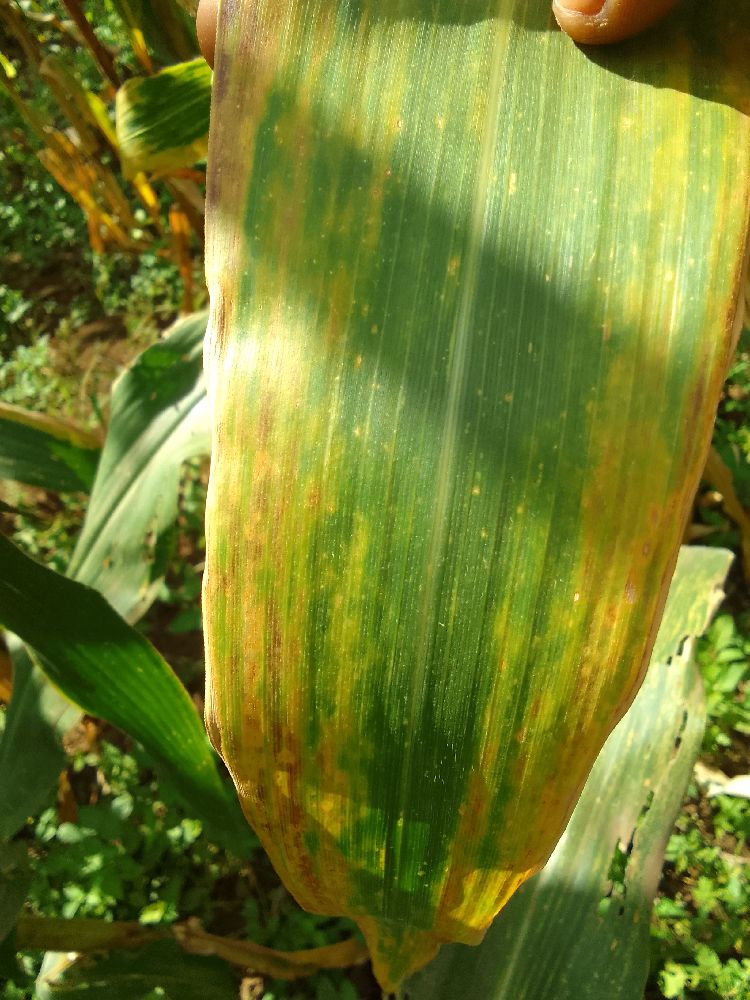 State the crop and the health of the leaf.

maize, maize lethal necrosis
